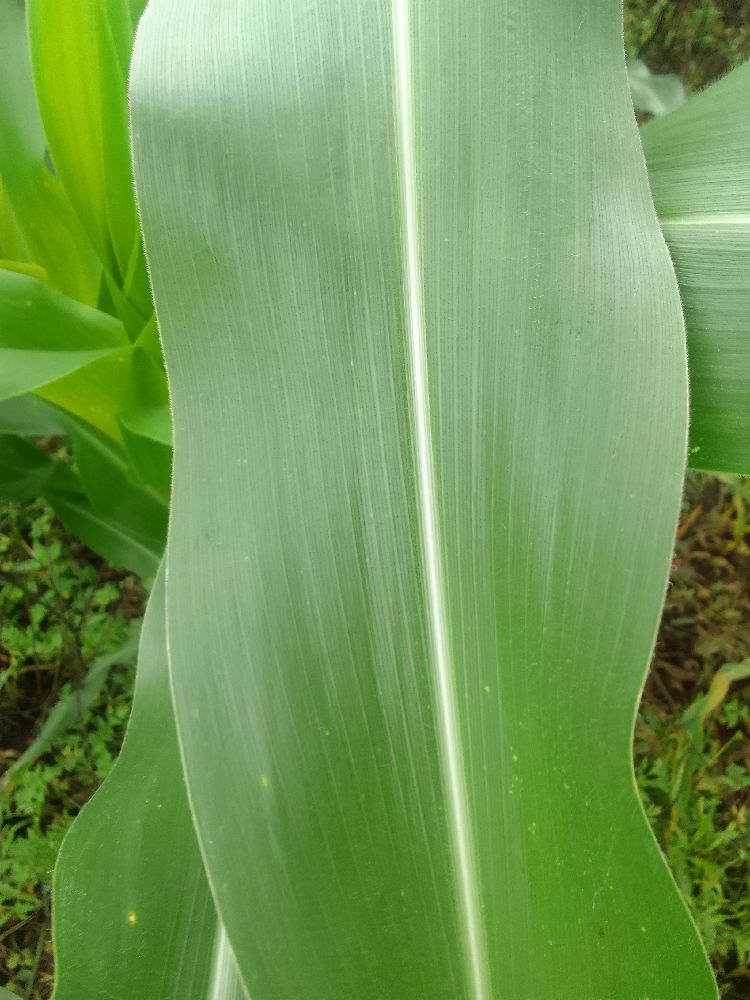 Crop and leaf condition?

maize, healthy
